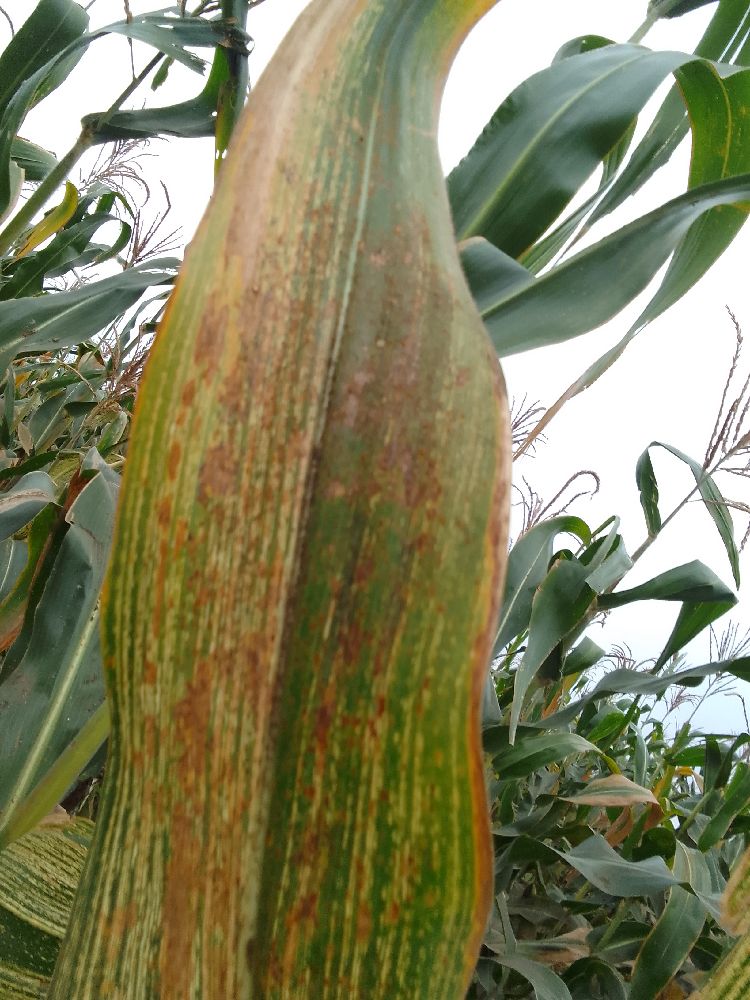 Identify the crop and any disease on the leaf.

maize, maize streak virus
